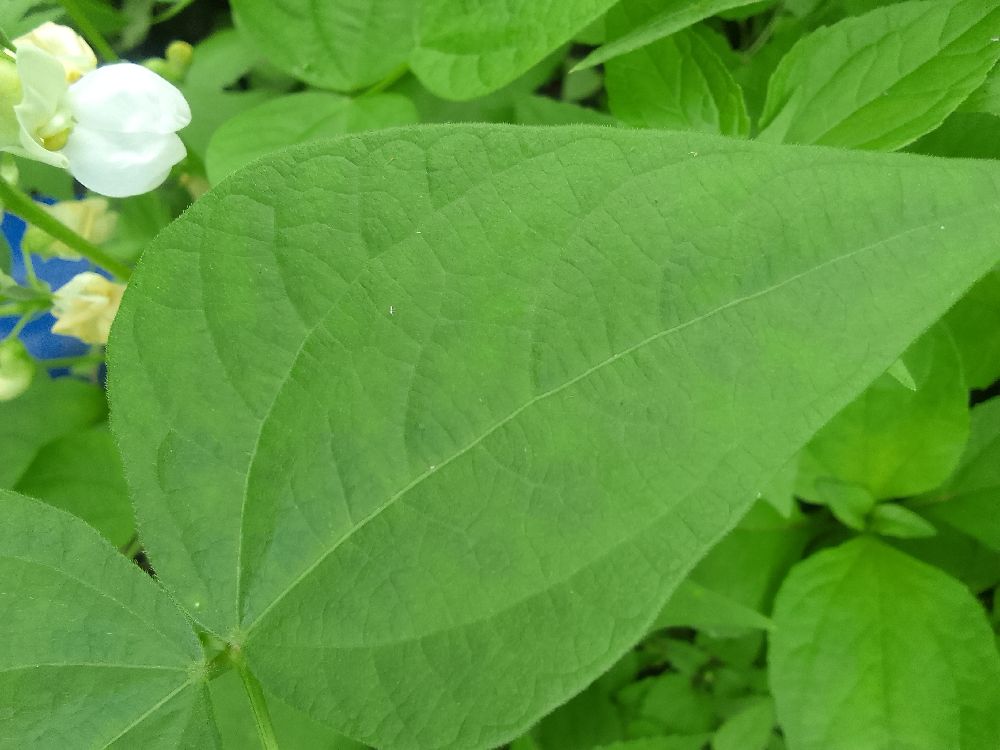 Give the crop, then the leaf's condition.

common bean, healthy
